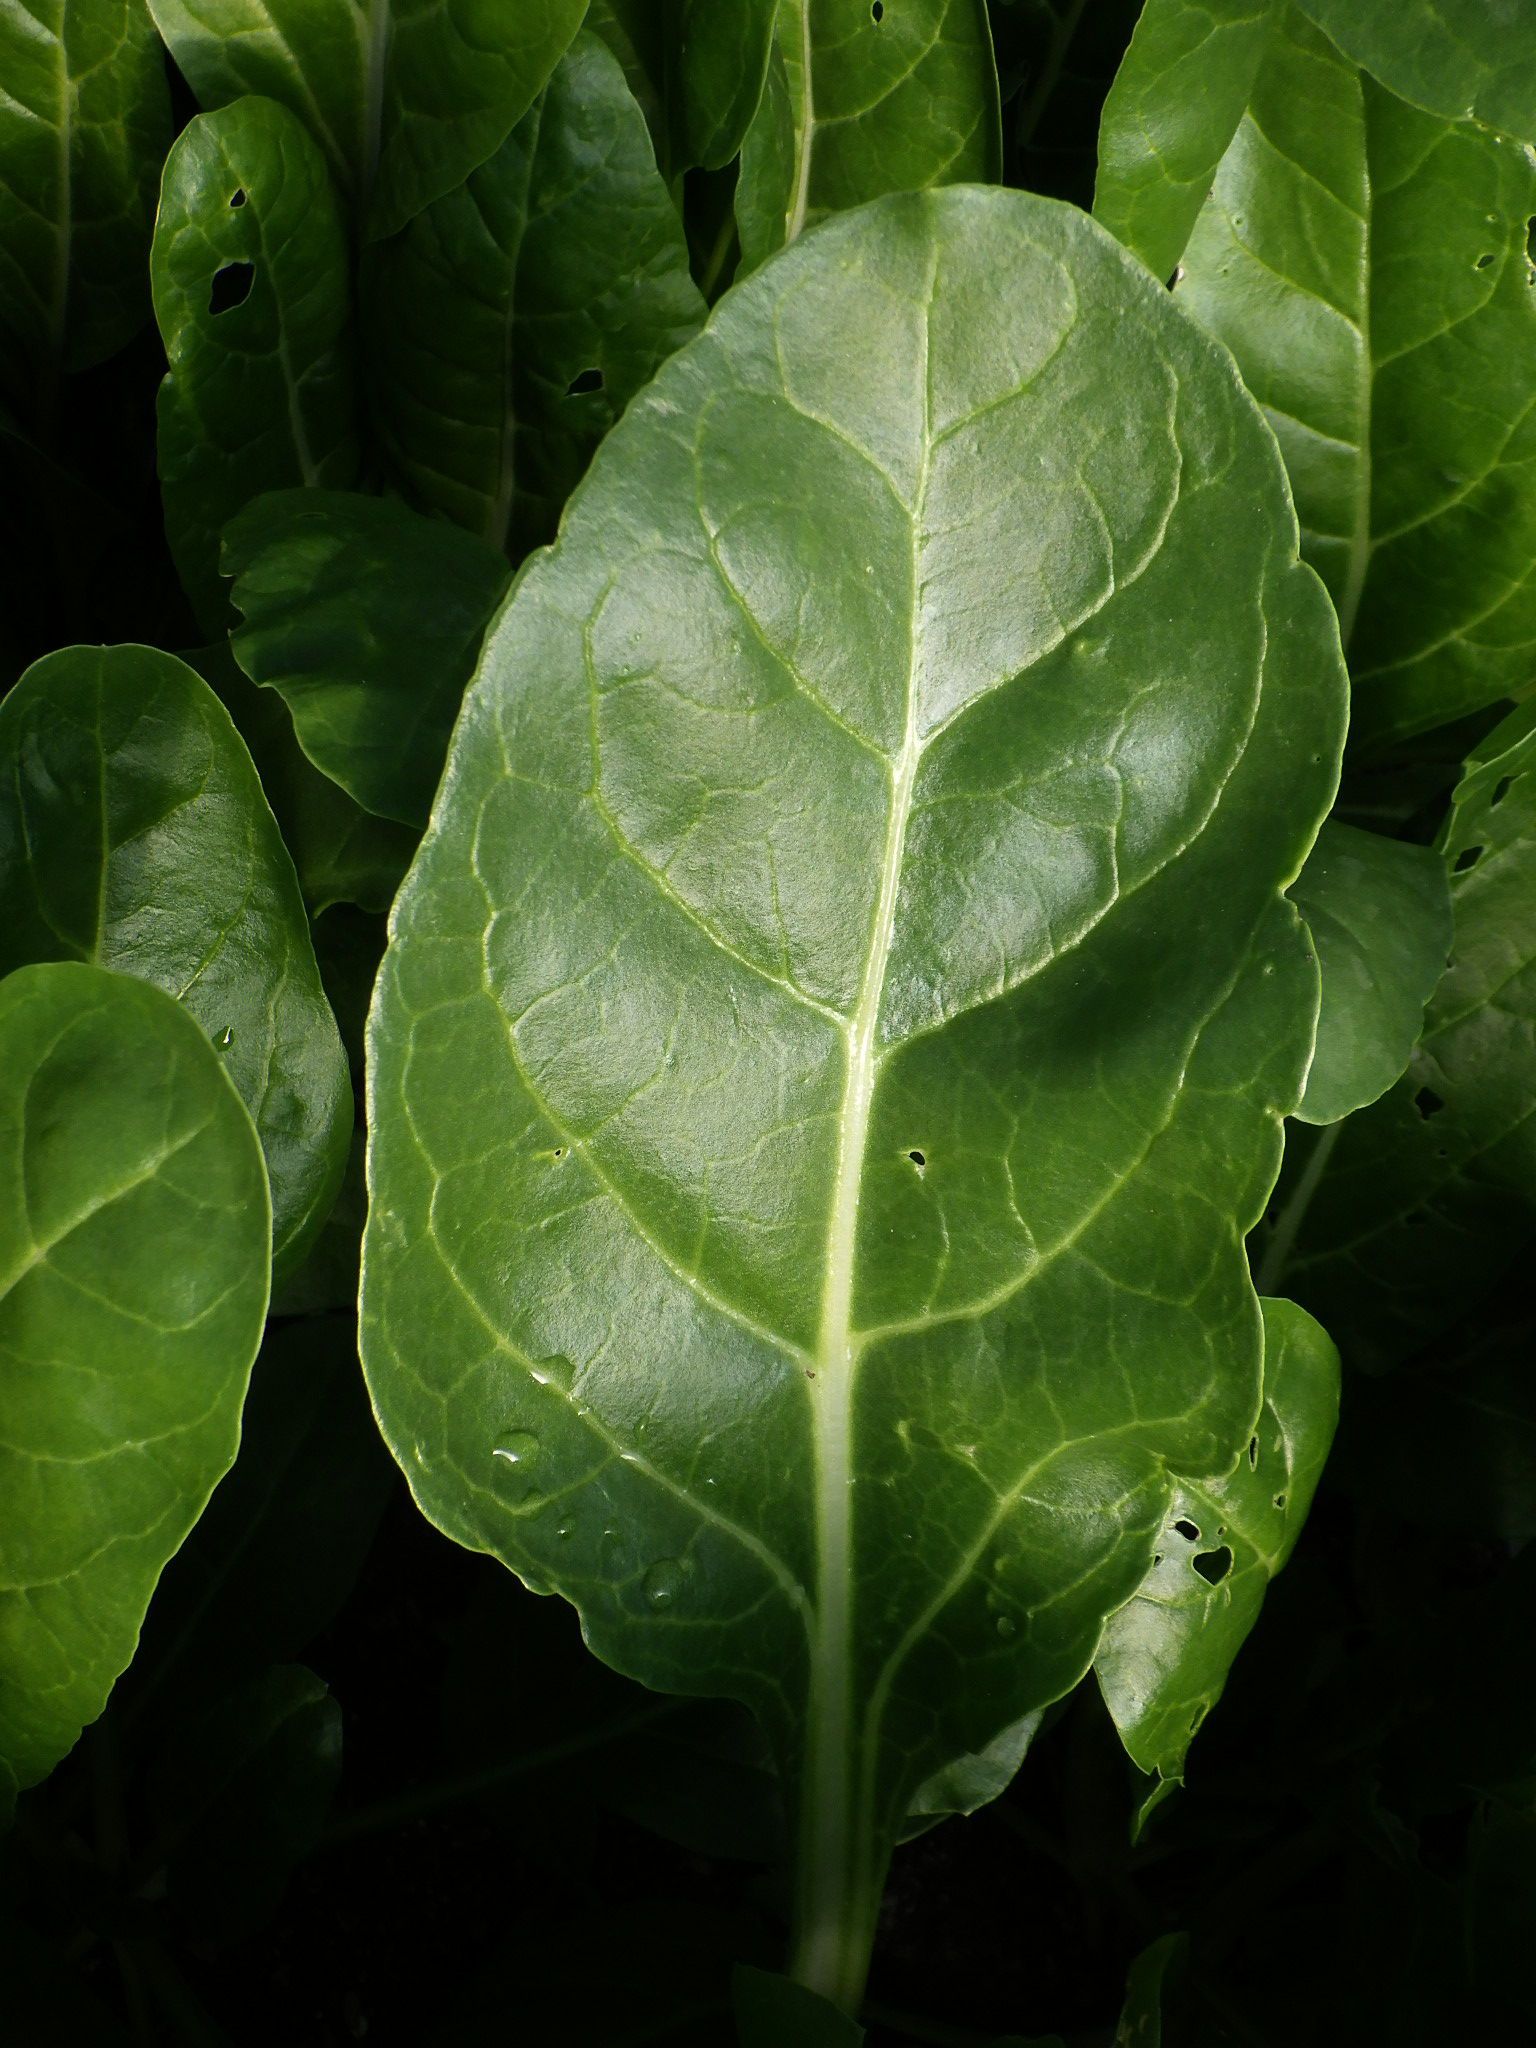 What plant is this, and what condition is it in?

chard, phytophagous
